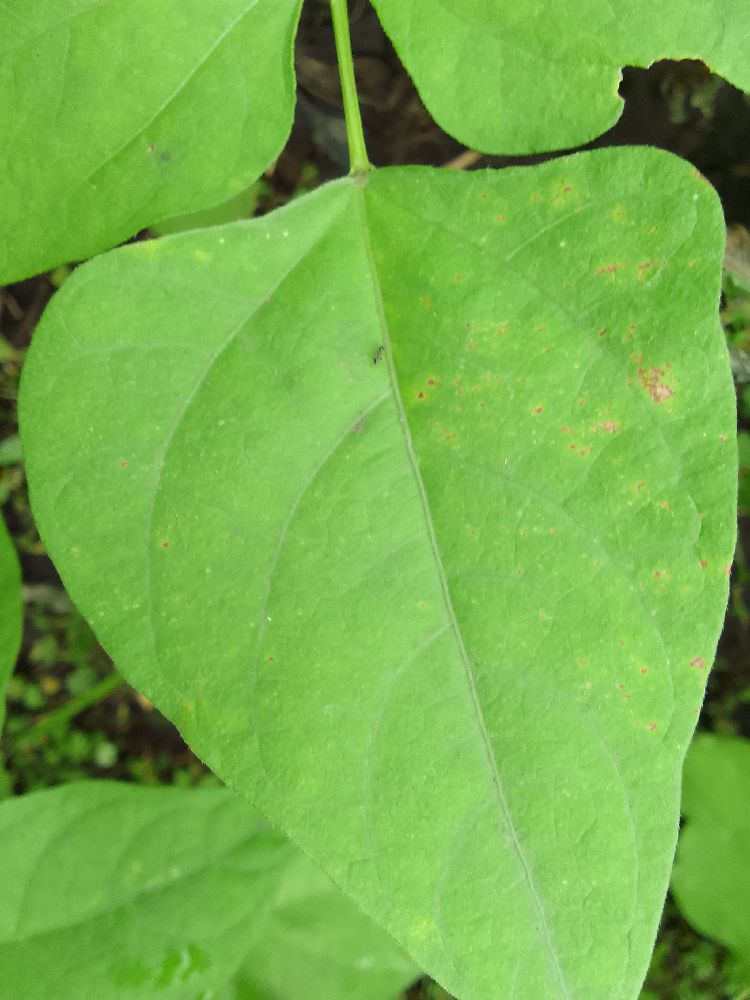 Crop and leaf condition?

common bean, healthy
